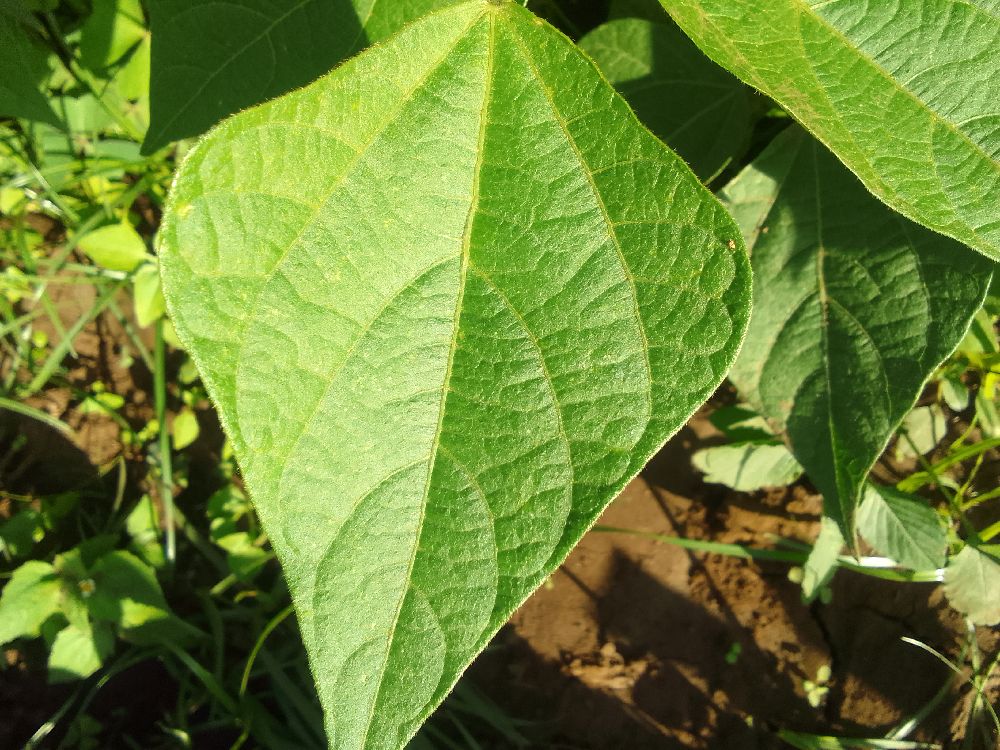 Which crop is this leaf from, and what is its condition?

common bean, healthy
